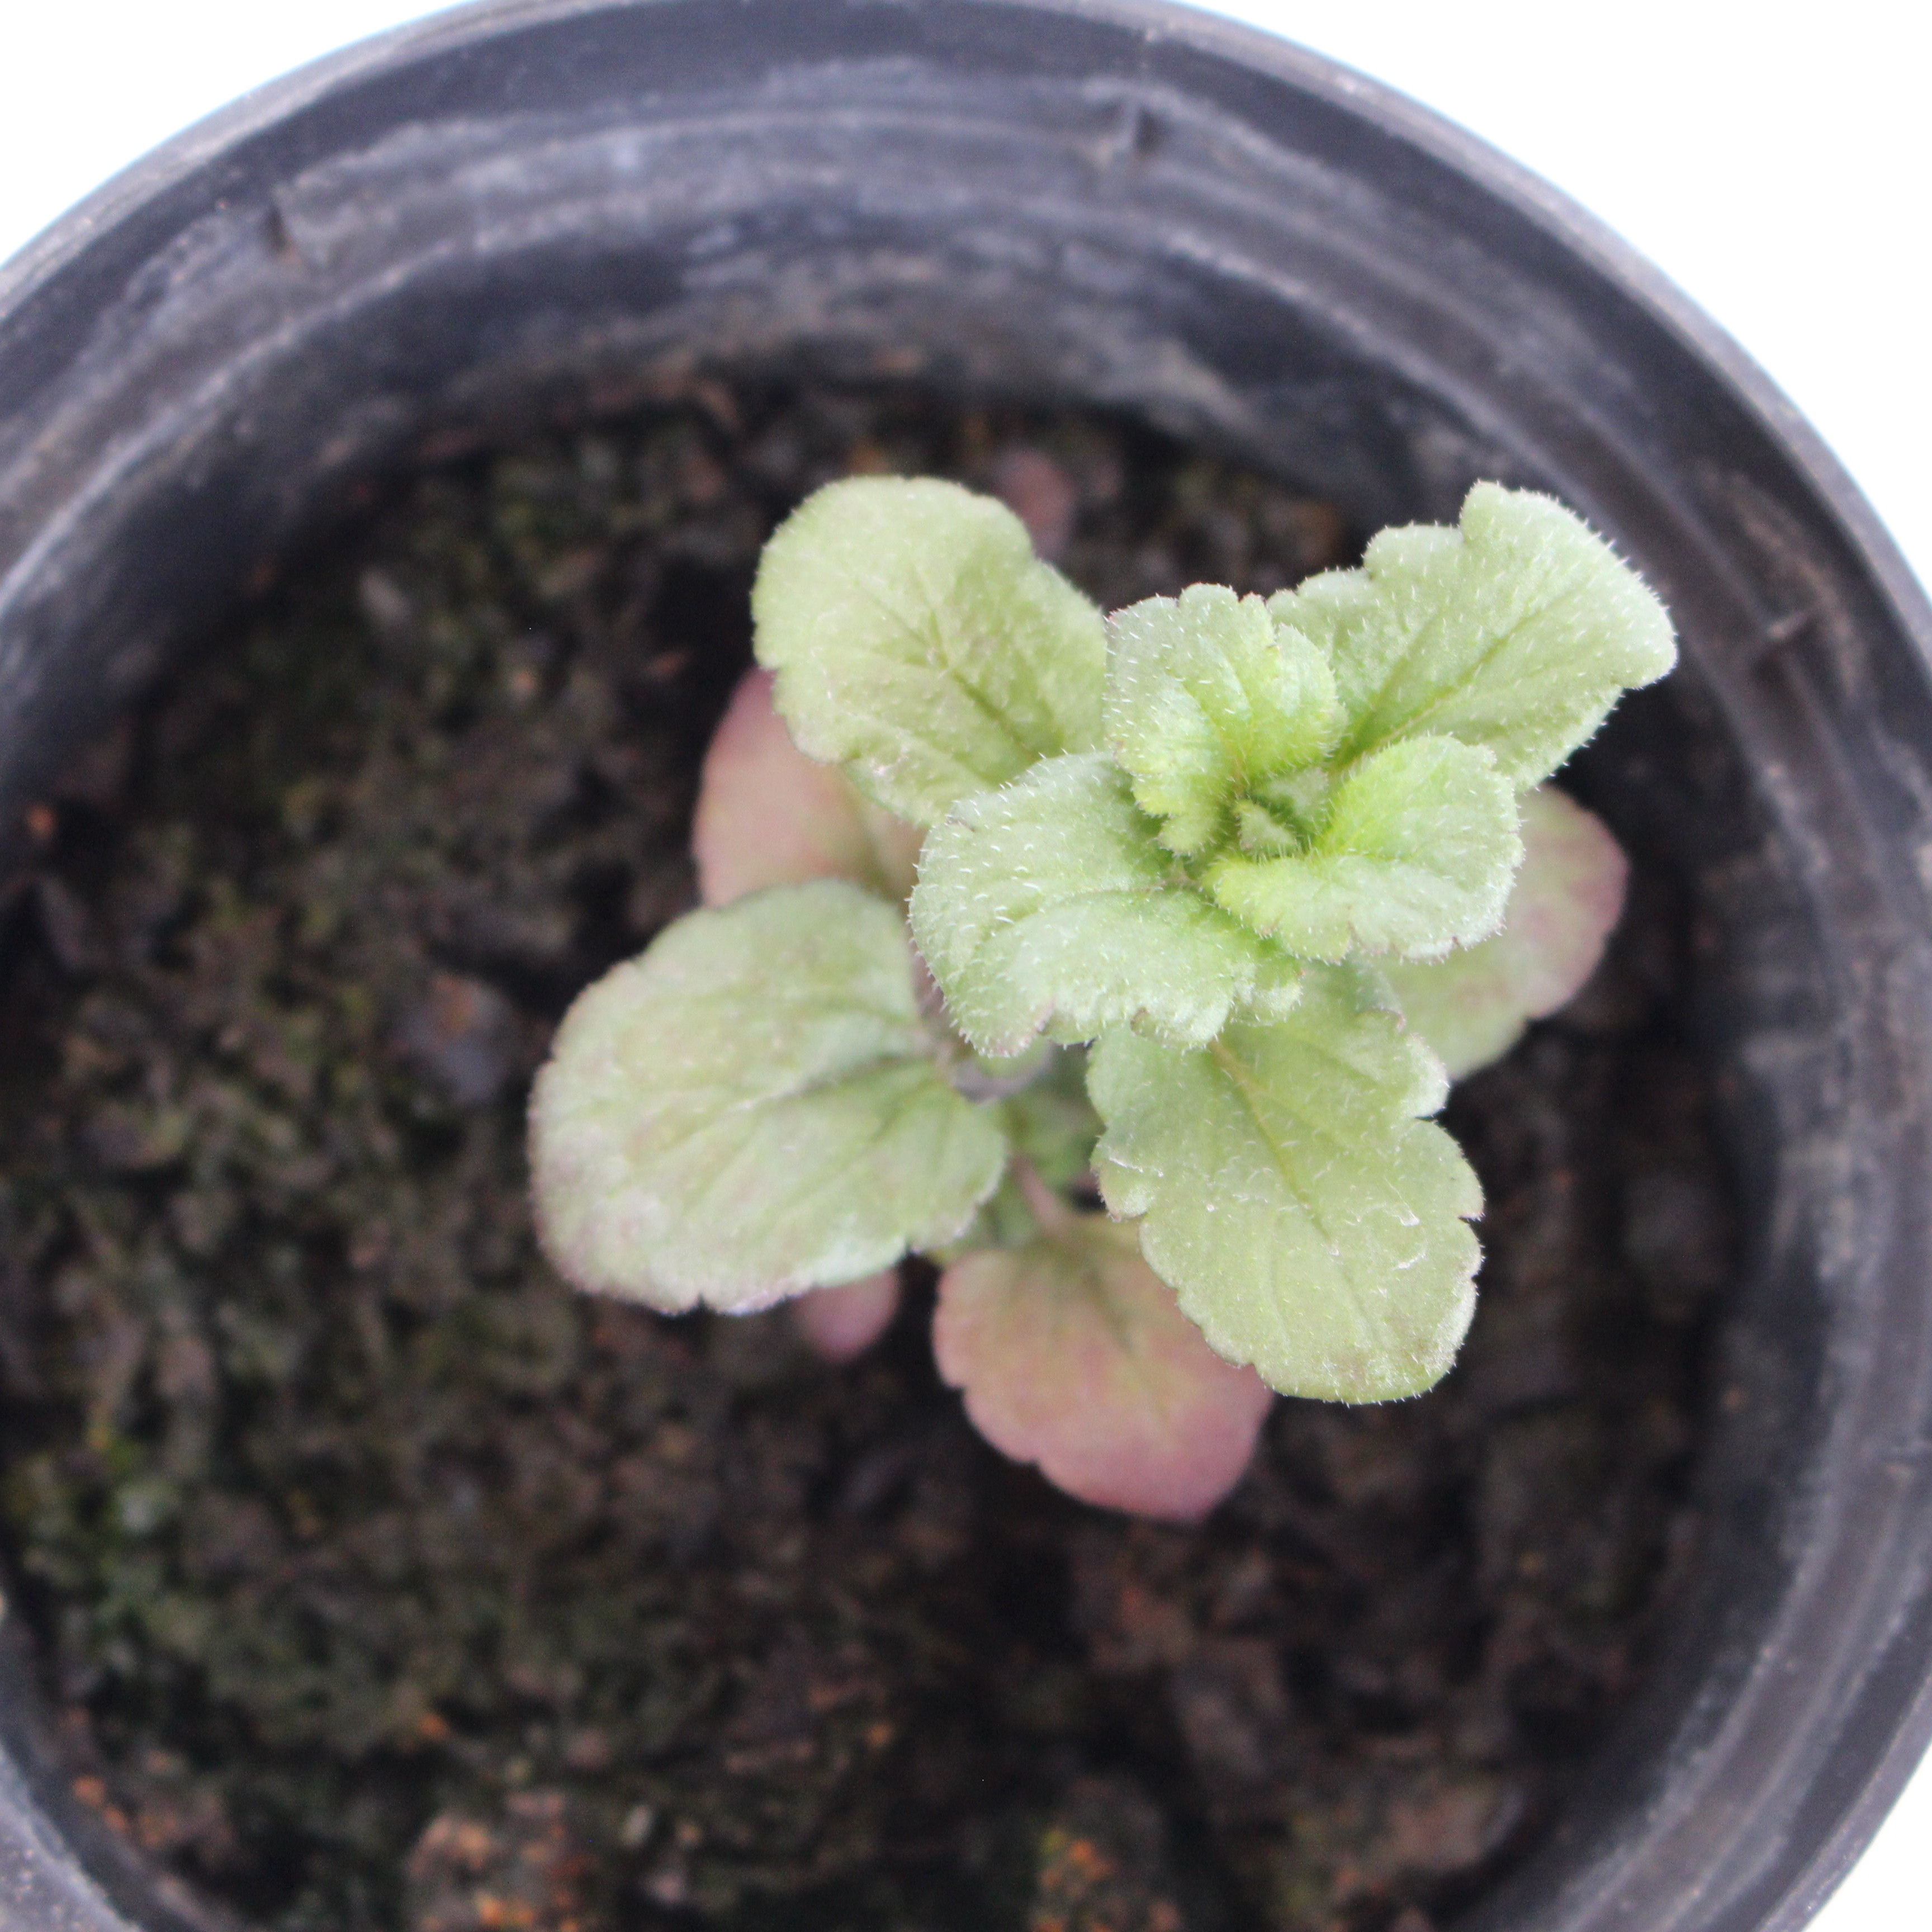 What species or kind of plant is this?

Veronica persica
